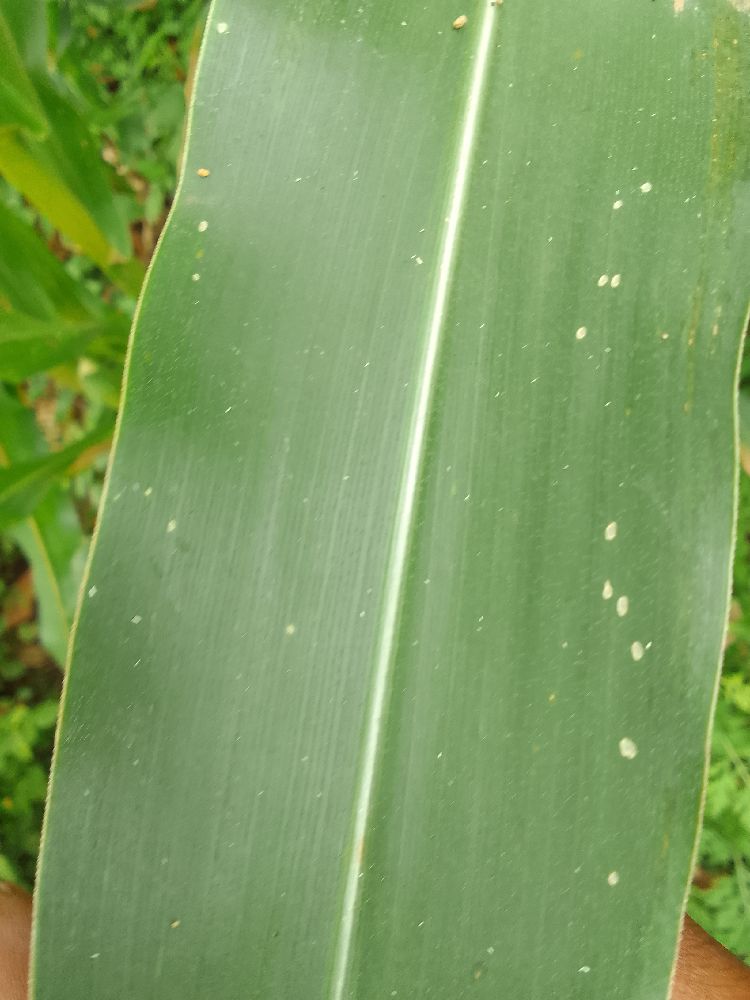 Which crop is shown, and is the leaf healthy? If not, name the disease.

maize, healthy
